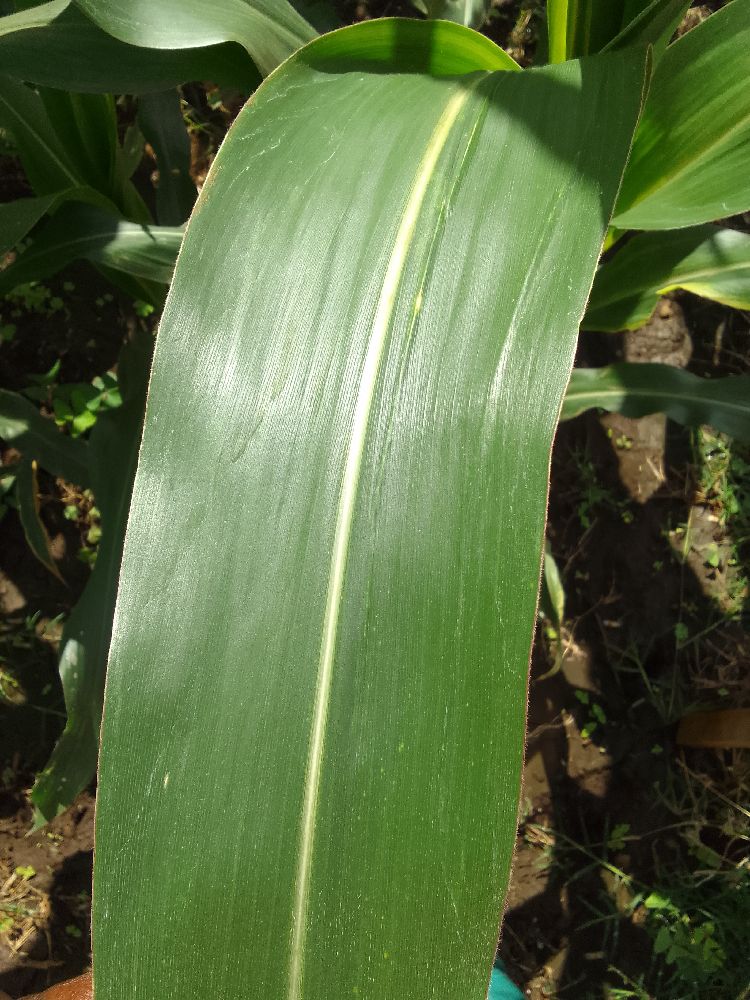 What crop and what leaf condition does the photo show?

maize, healthy
